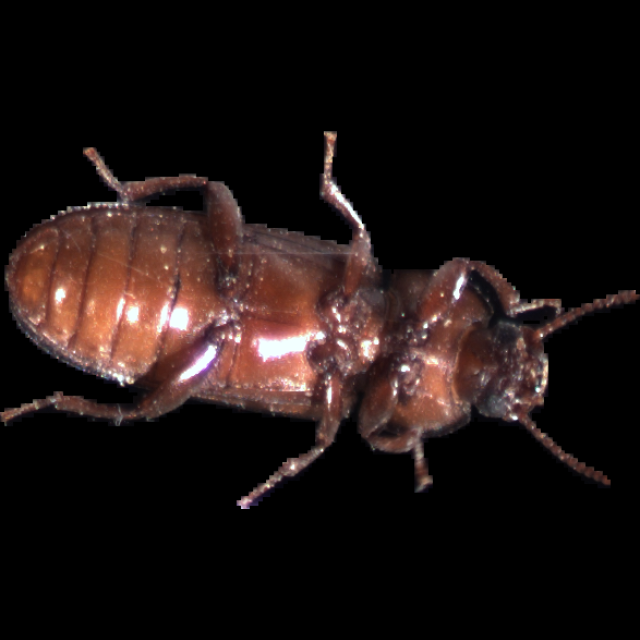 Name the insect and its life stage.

mealworm beetle
